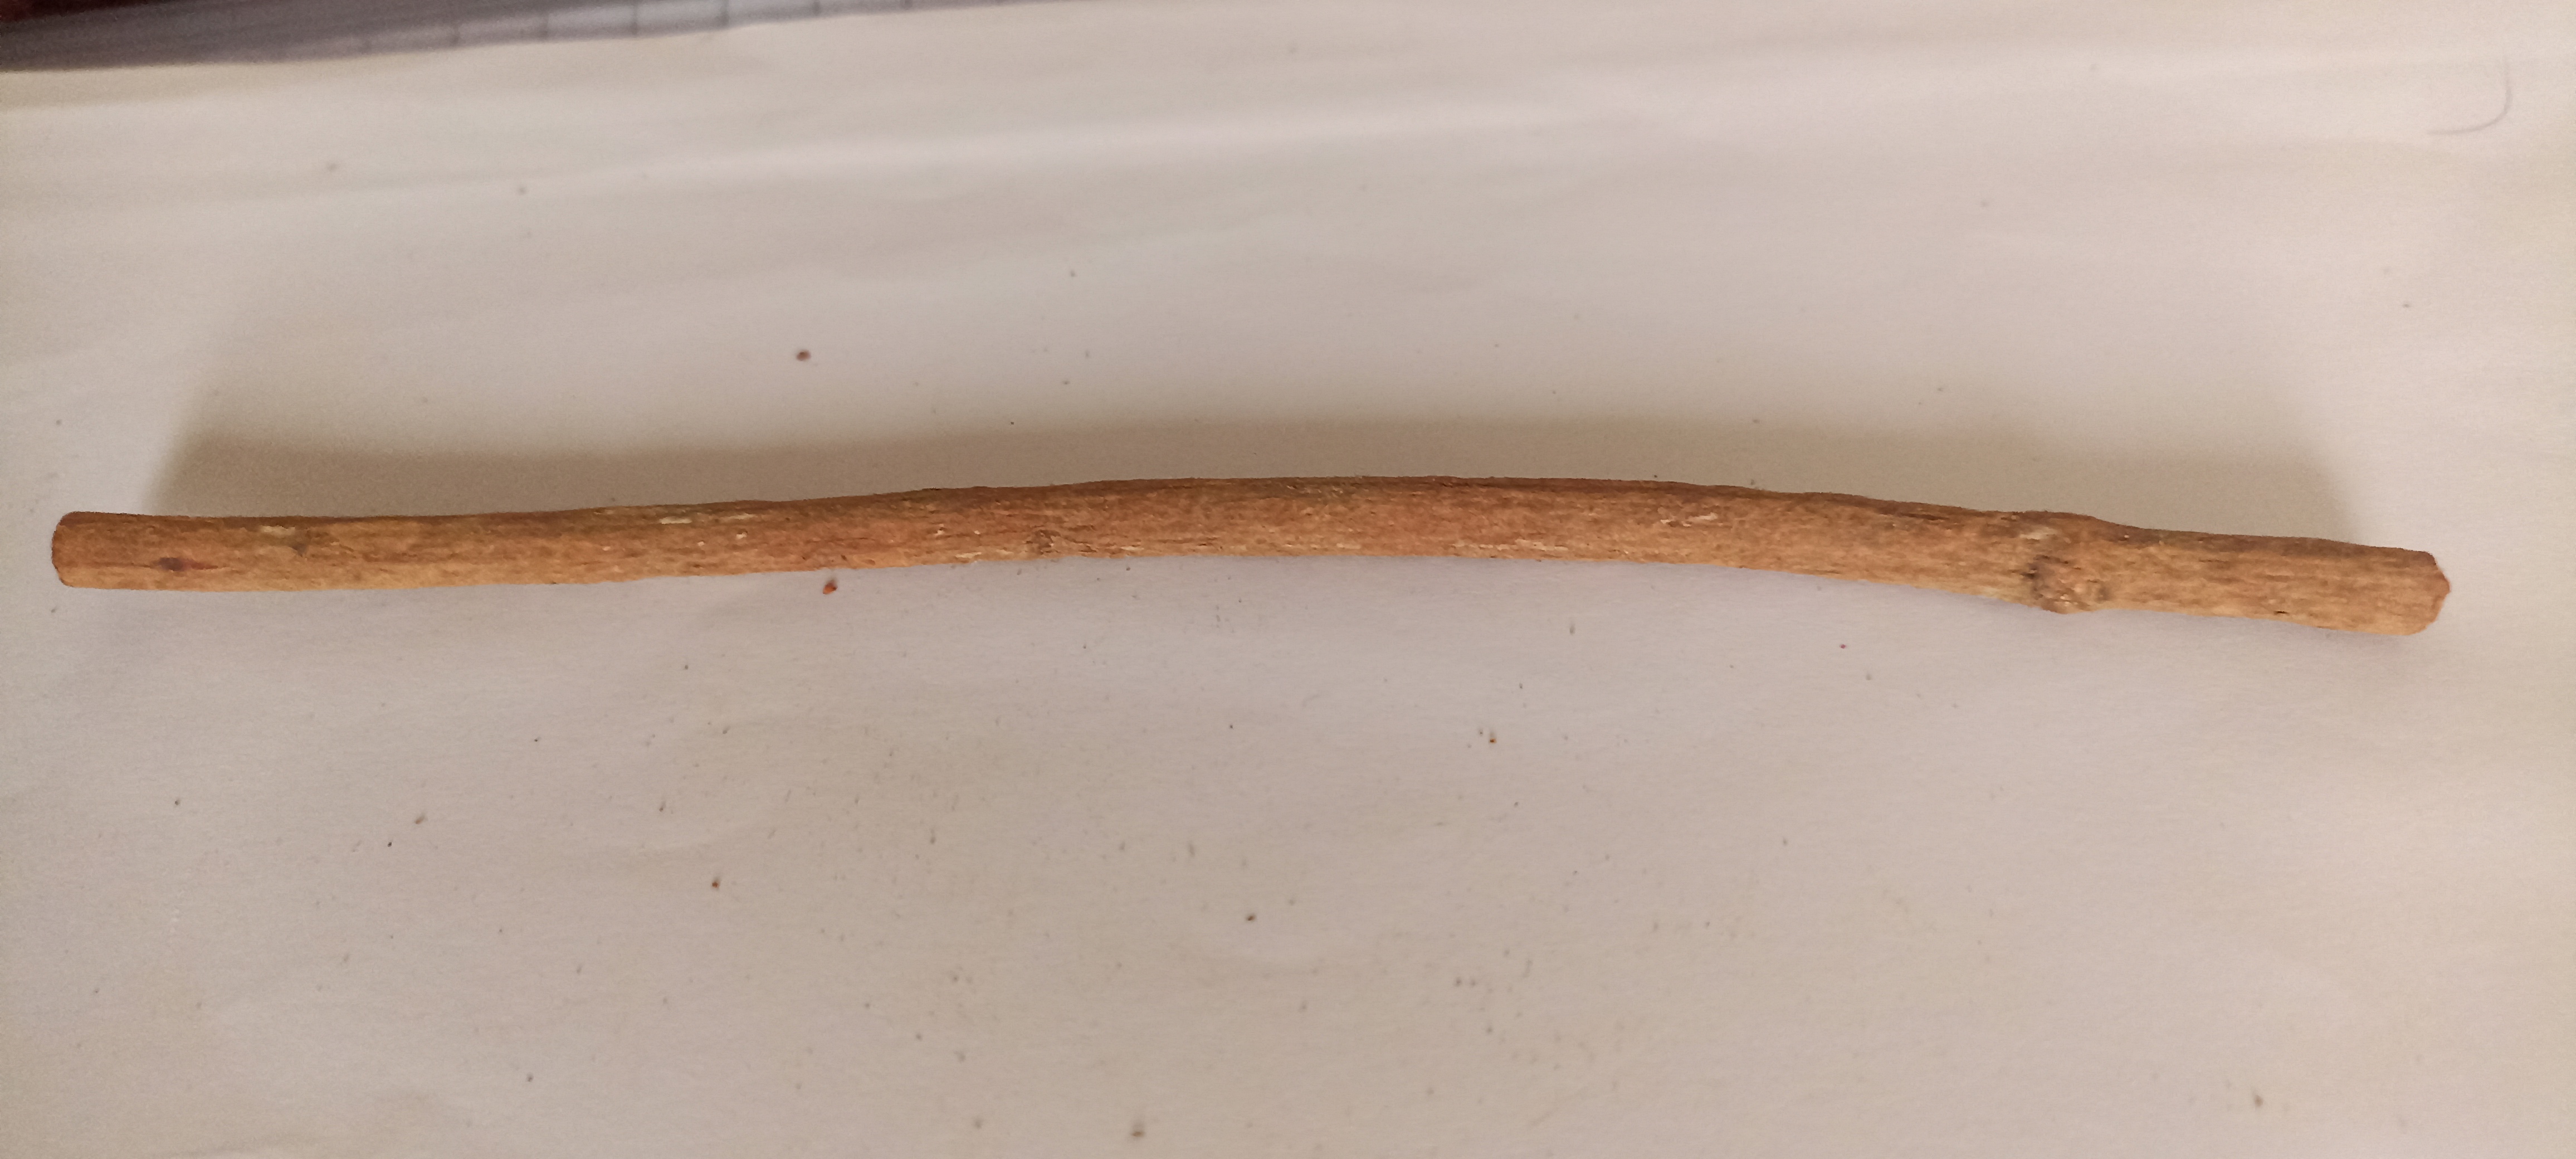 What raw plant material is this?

manjistha
